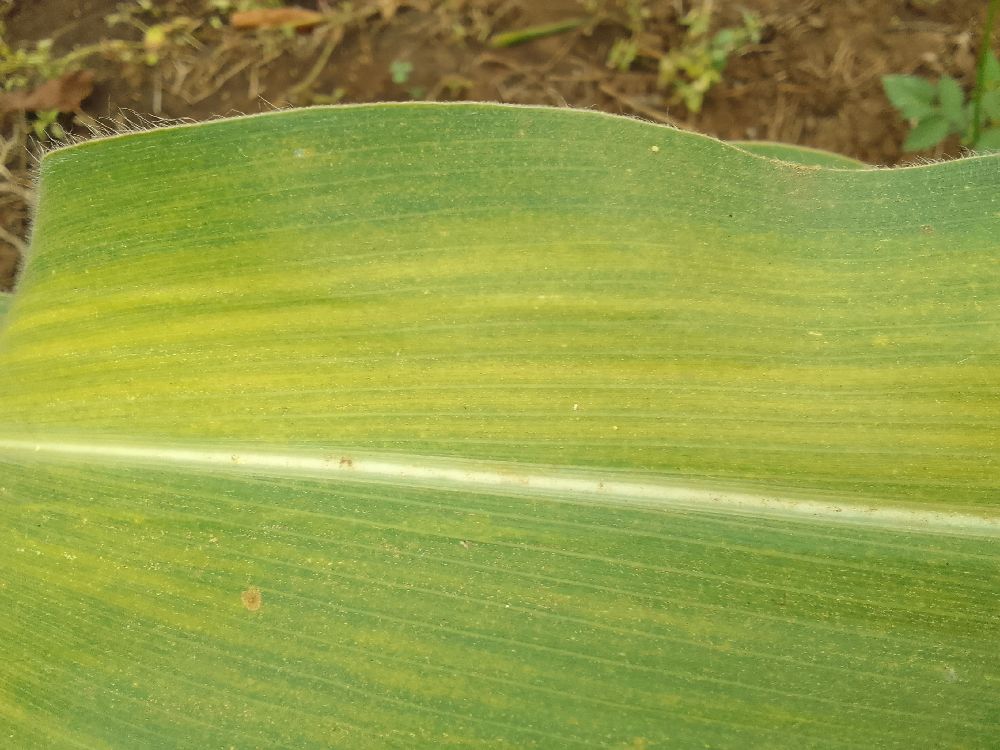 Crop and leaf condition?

maize, maize lethal necrosis
